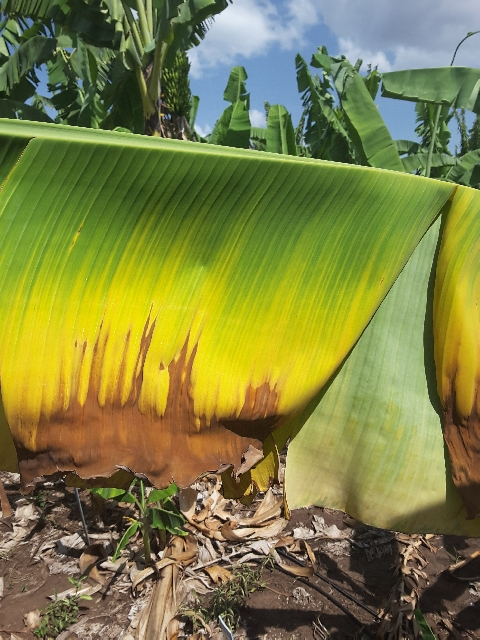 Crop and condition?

banana, fusarium wilt race 1
